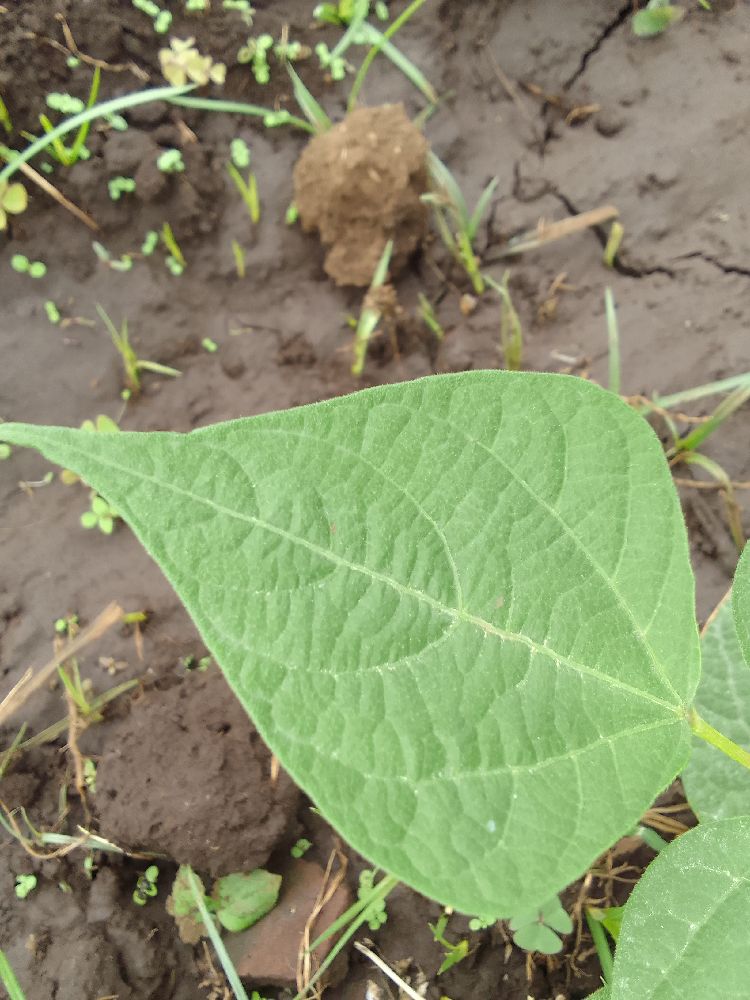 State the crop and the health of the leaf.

common bean, healthy
